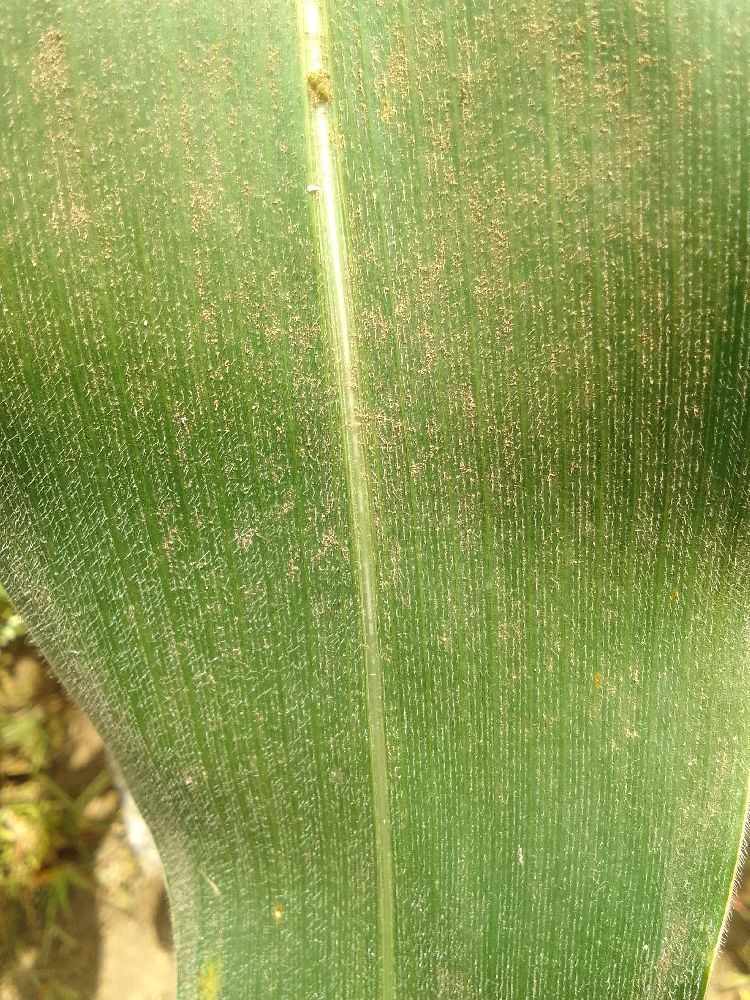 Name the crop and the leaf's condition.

maize, healthy
